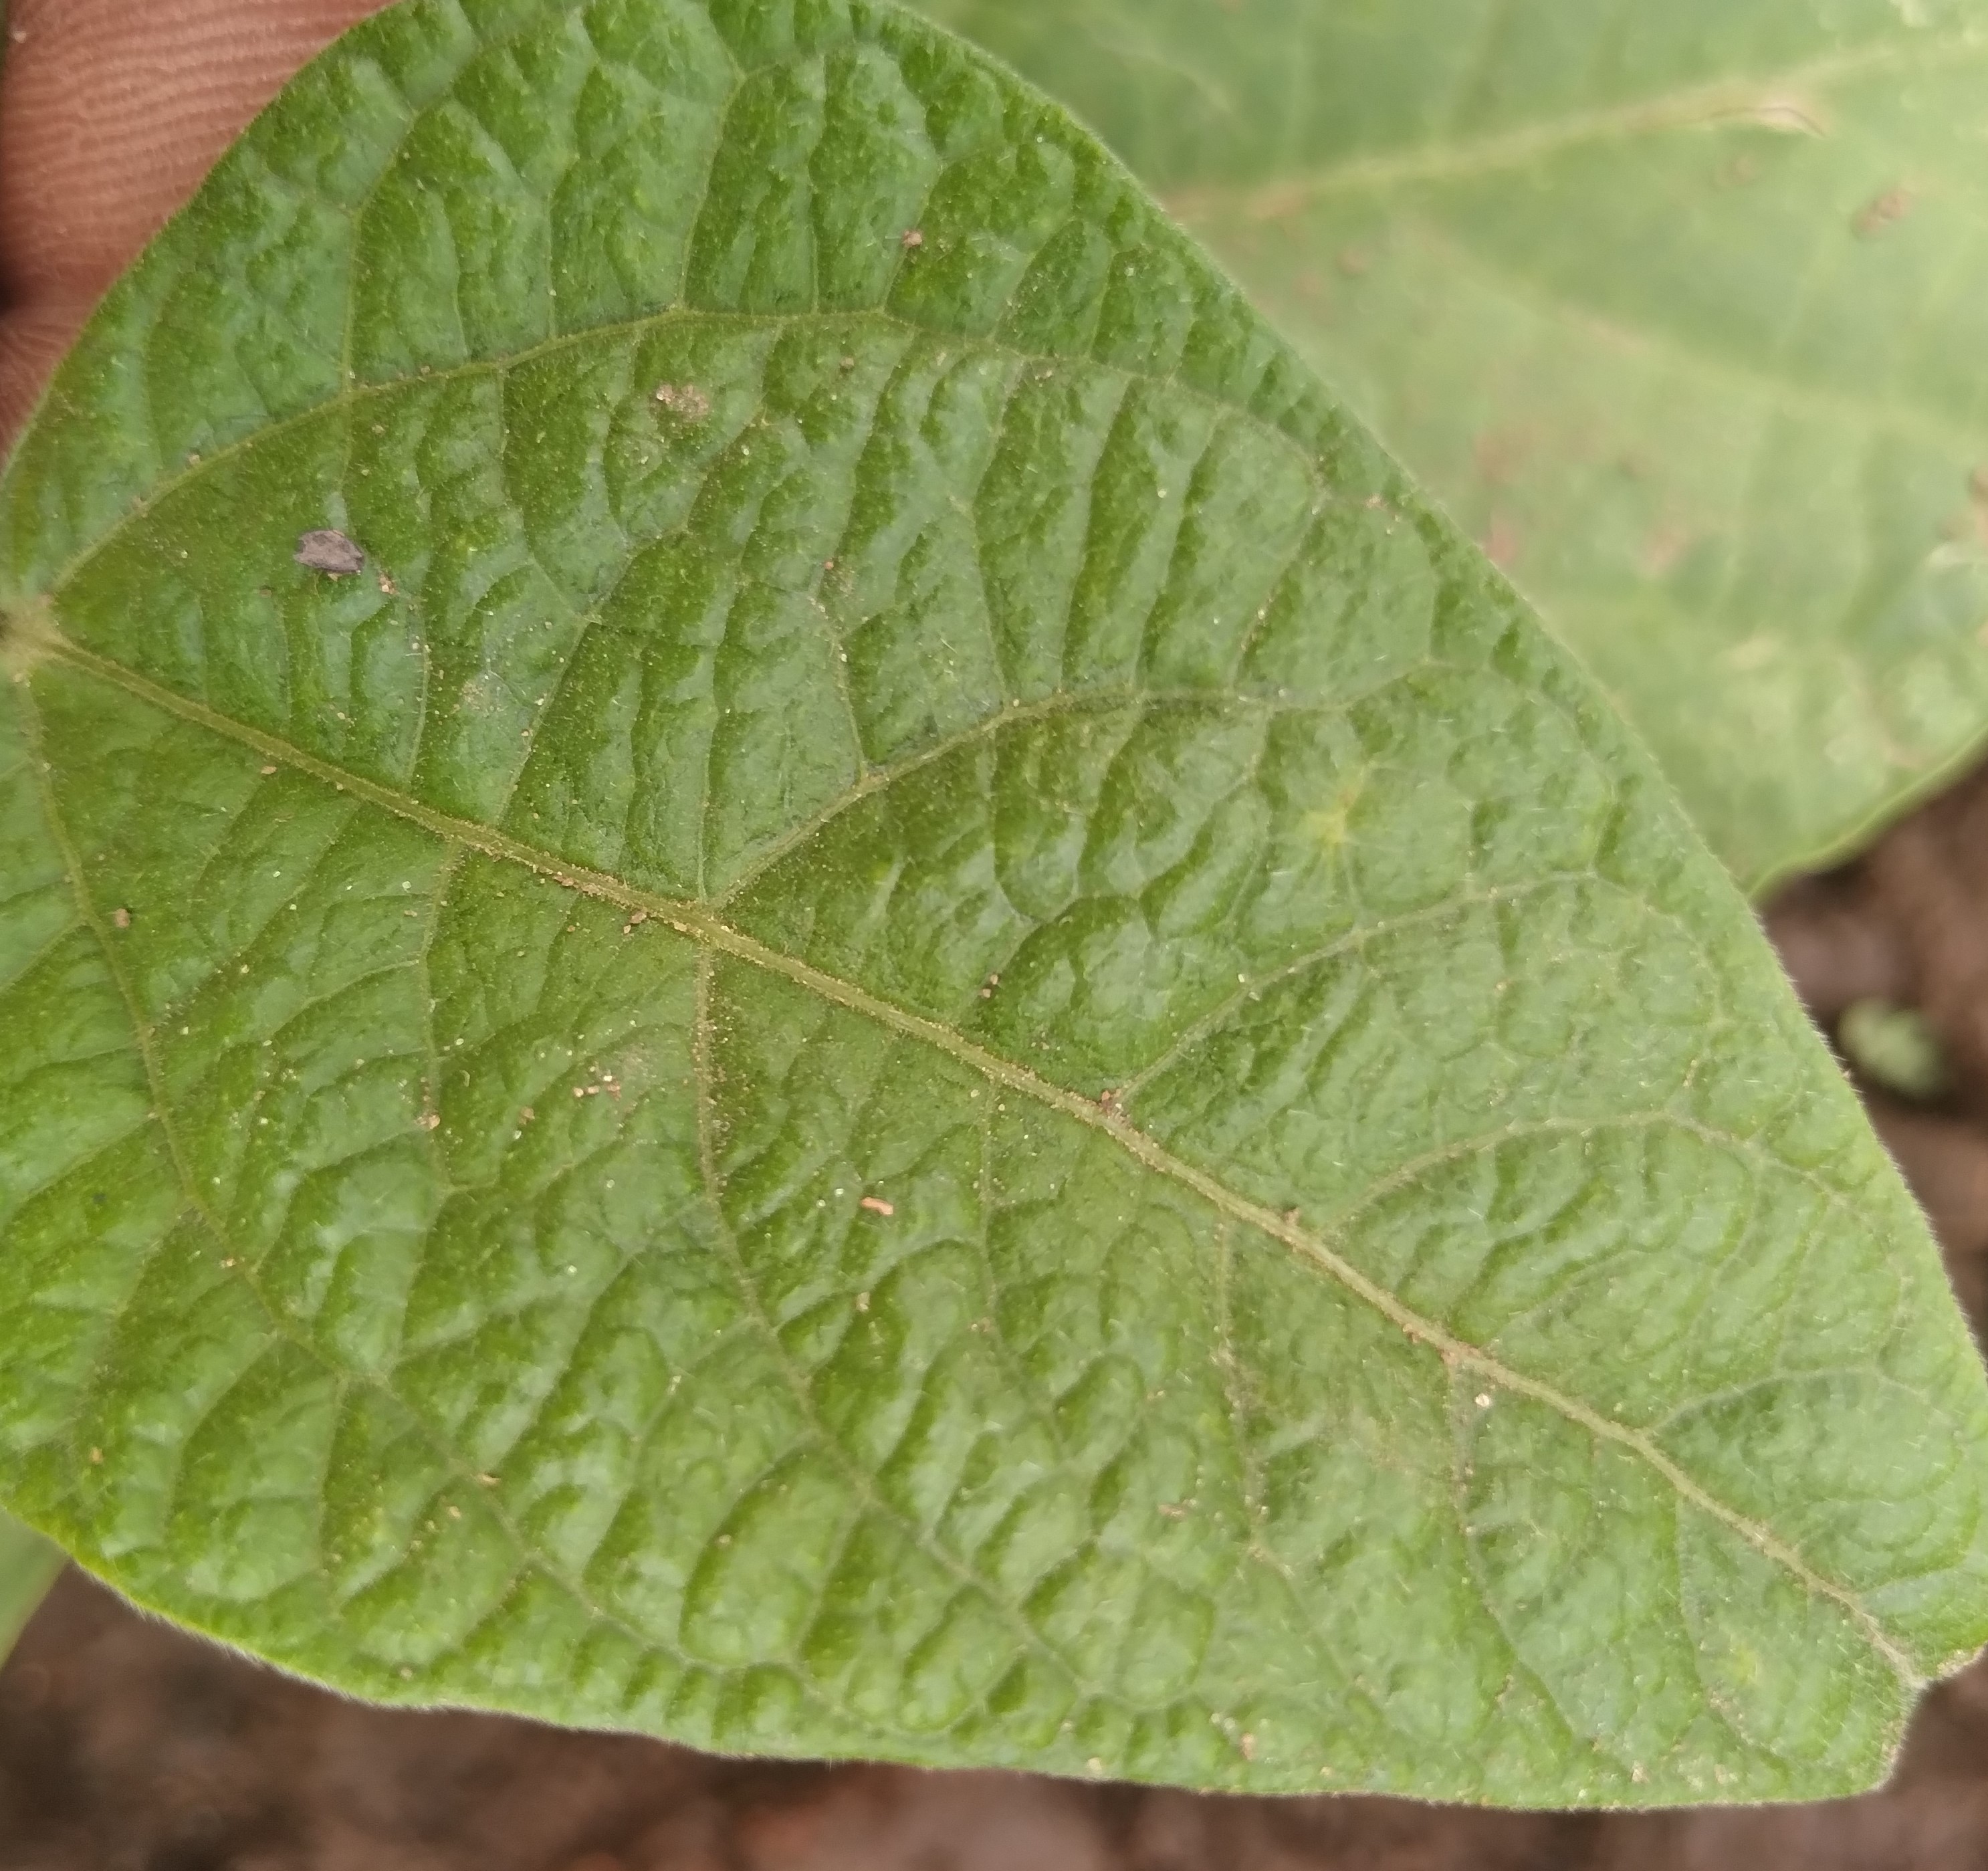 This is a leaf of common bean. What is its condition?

healthy
